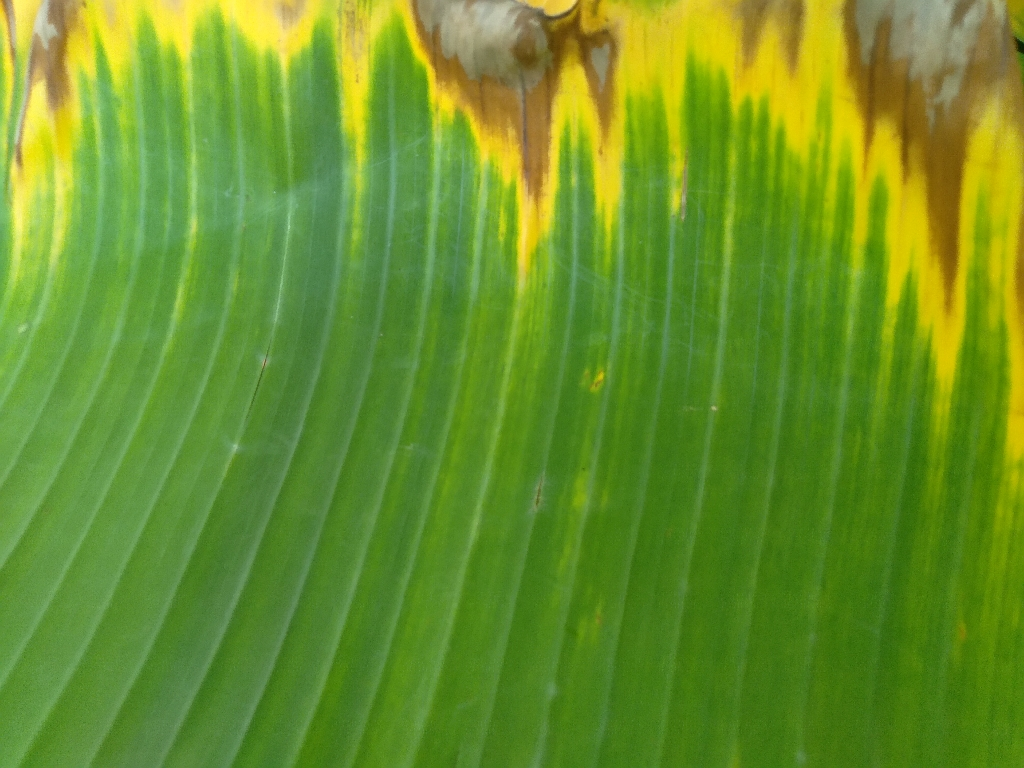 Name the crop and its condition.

banana, fusarium wilt race 1
